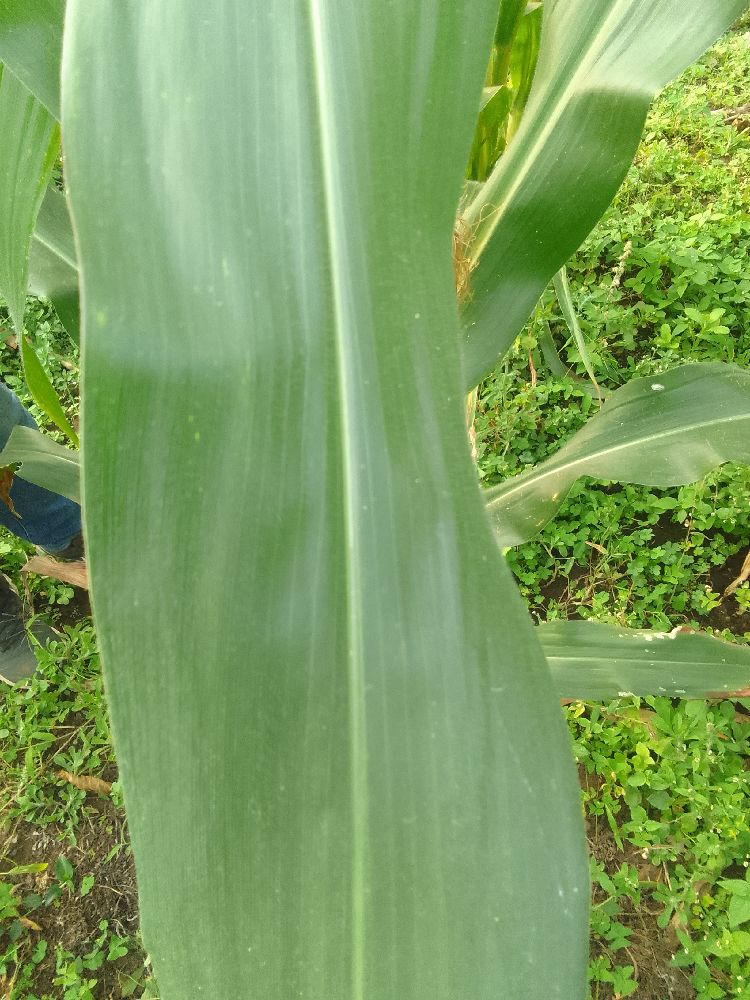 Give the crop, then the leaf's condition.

maize, healthy
